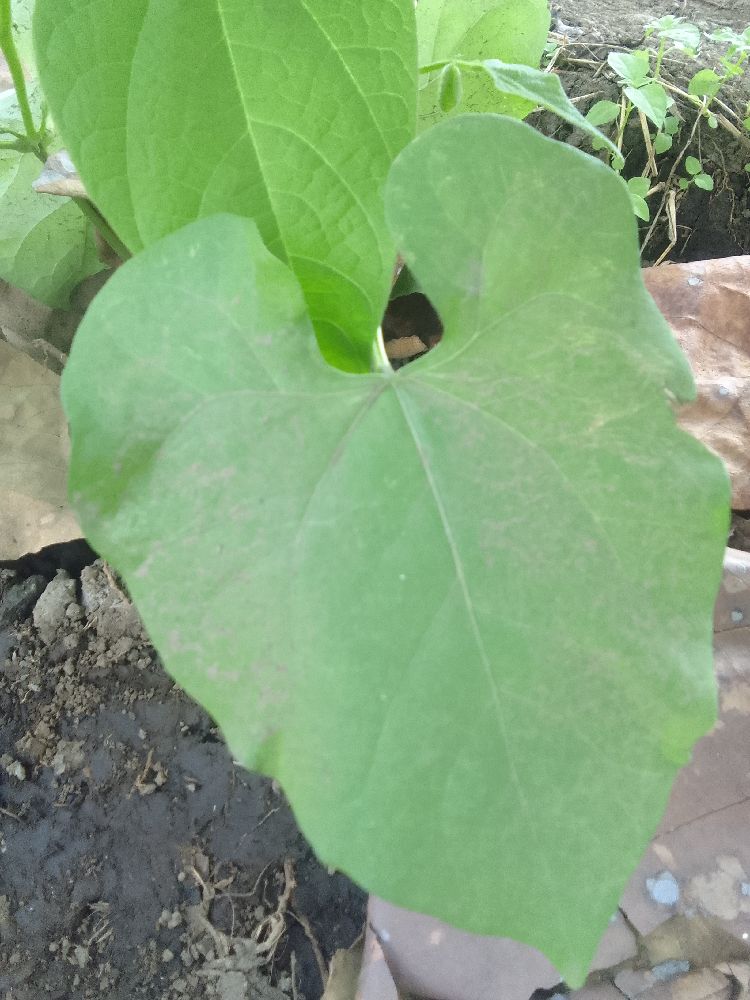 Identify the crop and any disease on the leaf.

common bean, healthy
